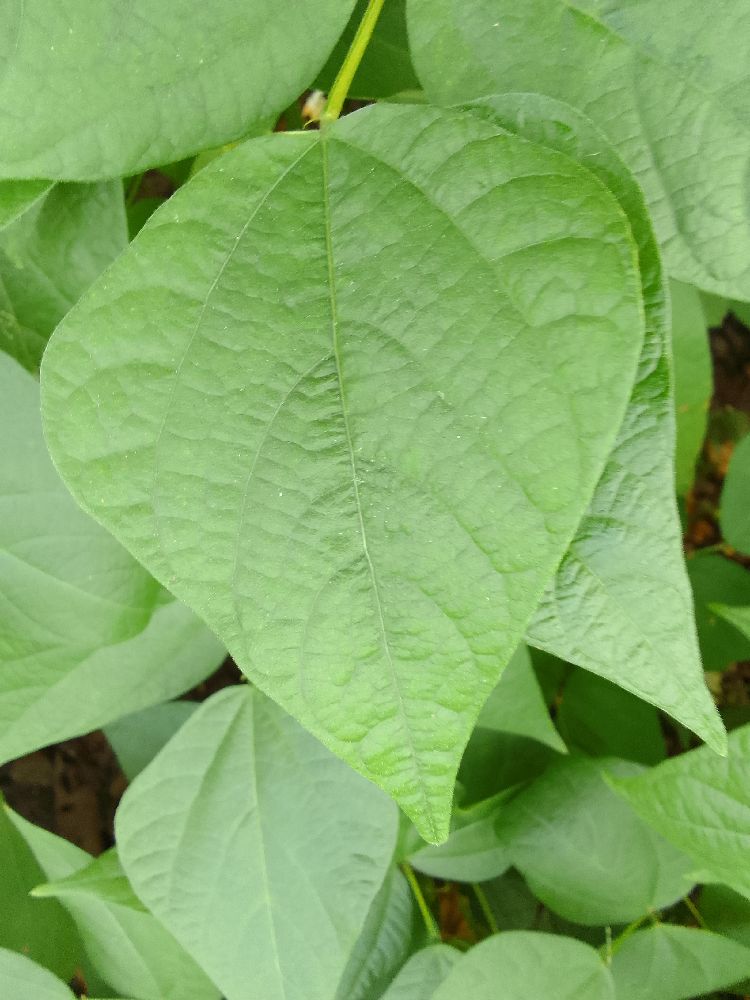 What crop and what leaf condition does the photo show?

common bean, healthy
